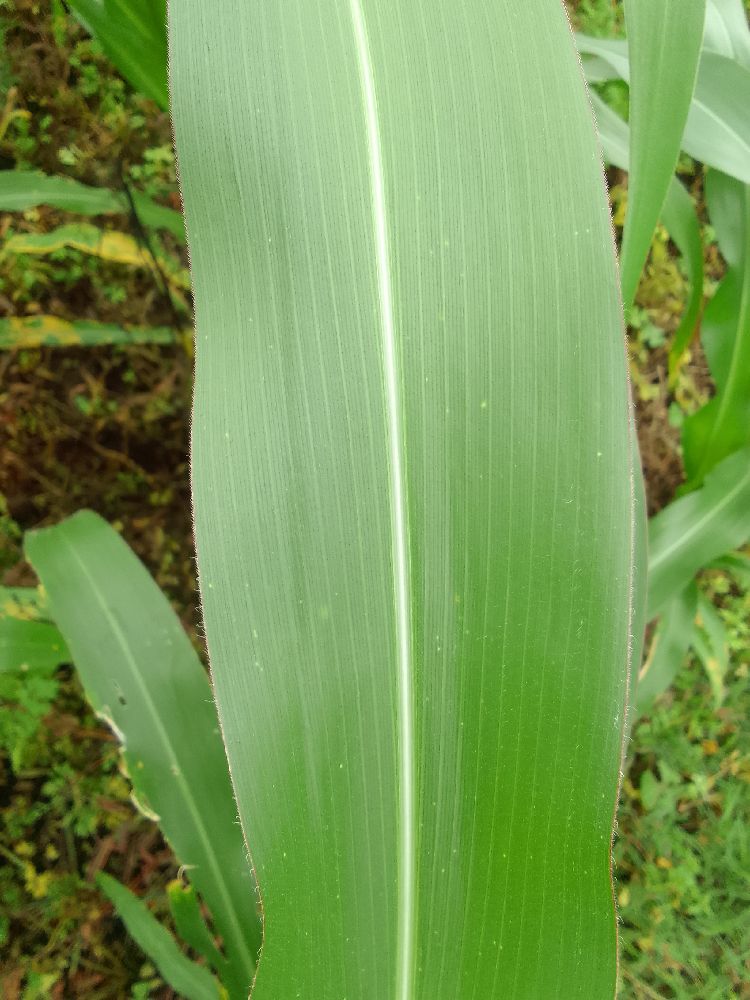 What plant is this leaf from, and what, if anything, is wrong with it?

maize, healthy
